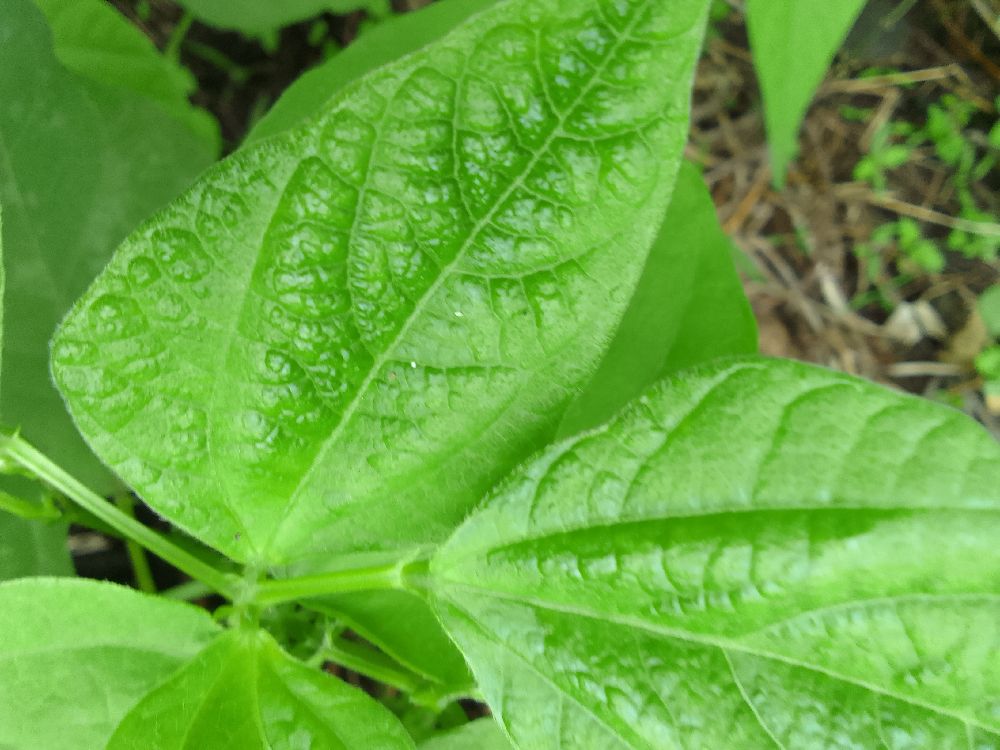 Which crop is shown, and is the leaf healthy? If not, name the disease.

common bean, healthy
